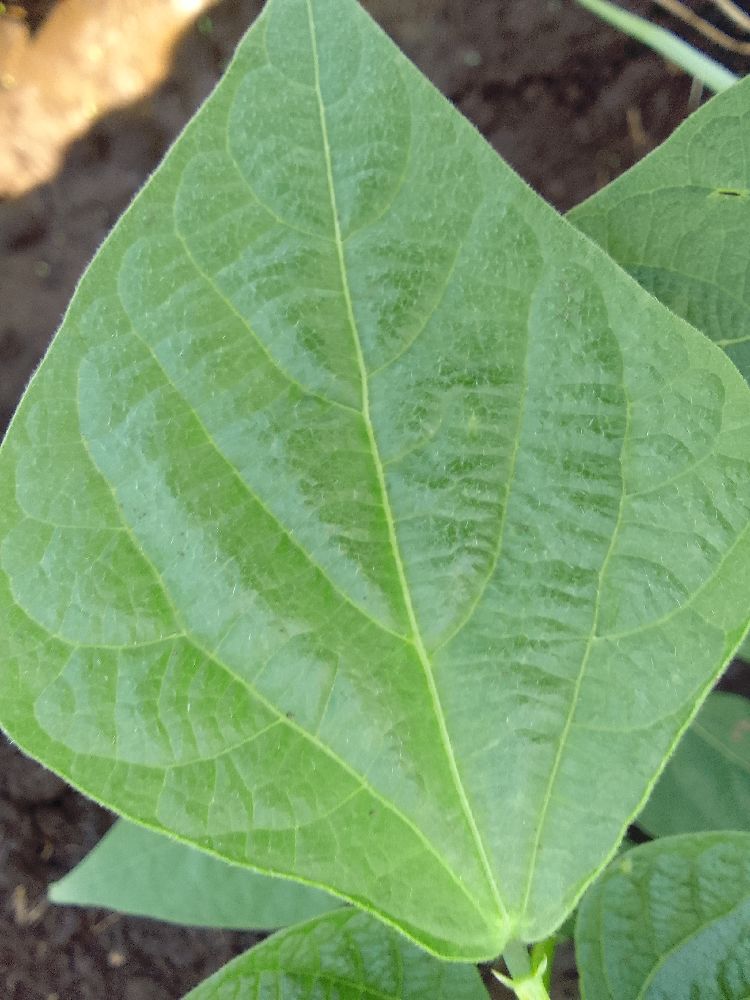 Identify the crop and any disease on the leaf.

common bean, healthy
